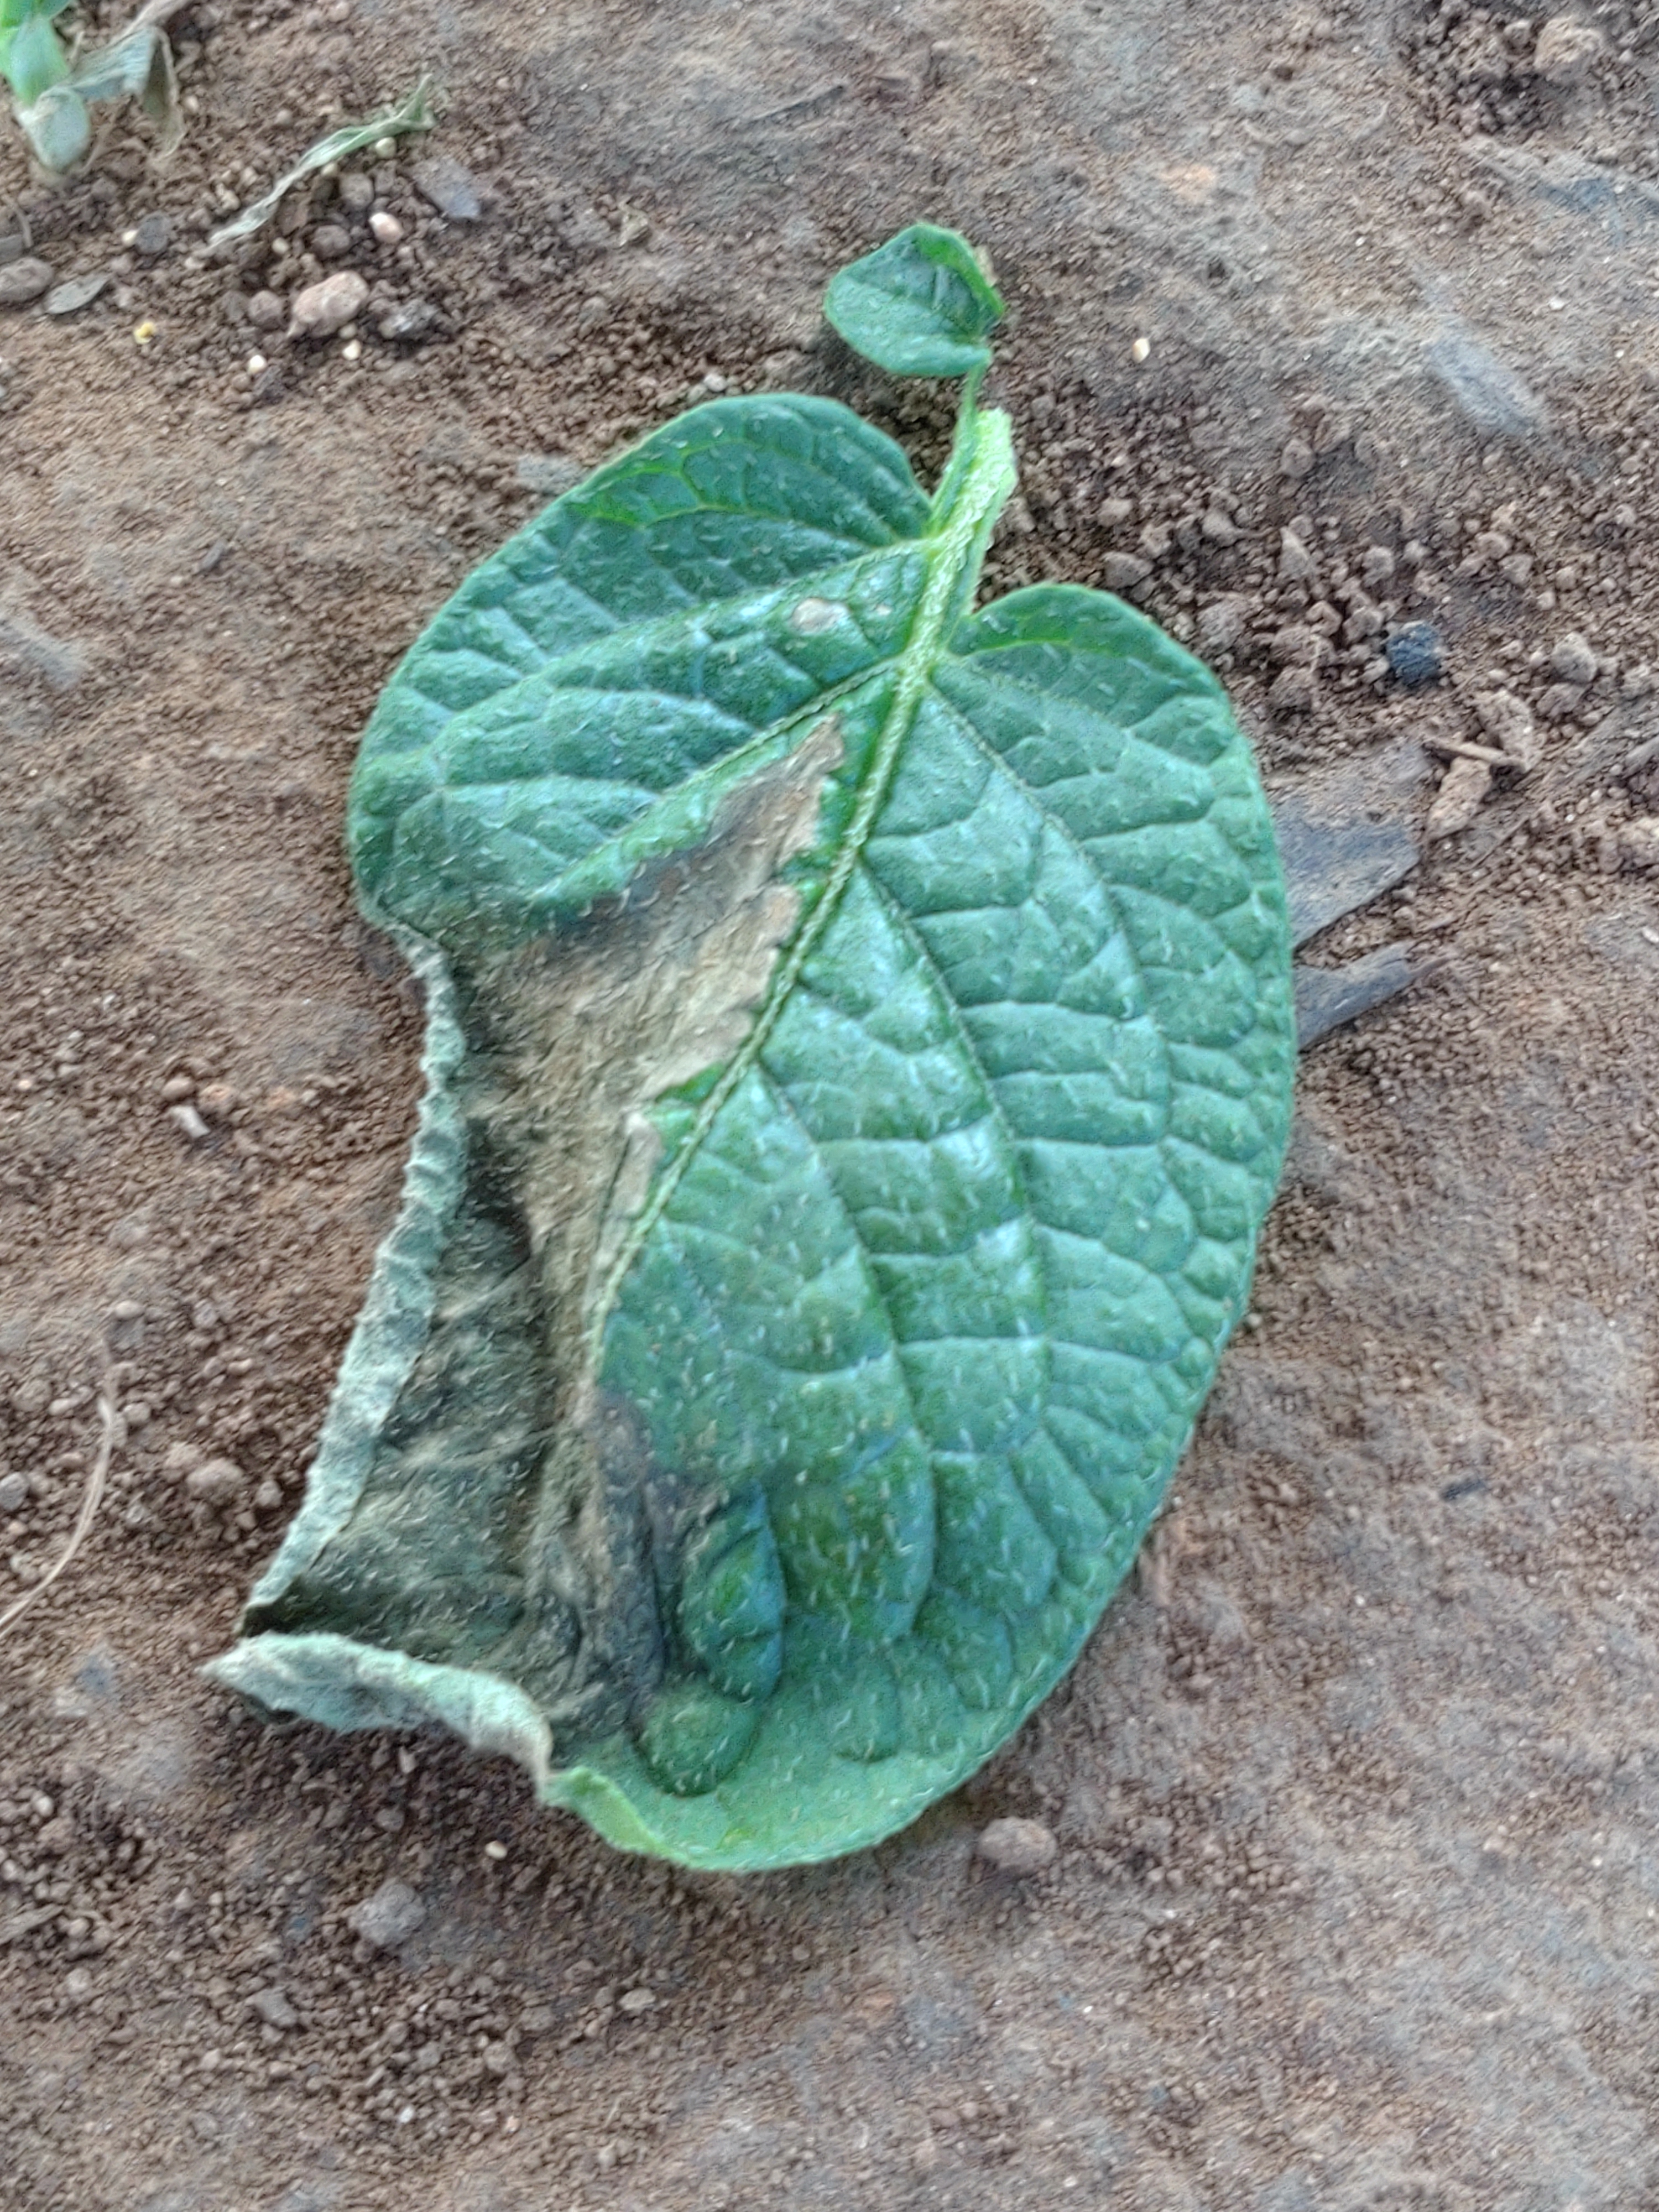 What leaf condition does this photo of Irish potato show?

early blight
